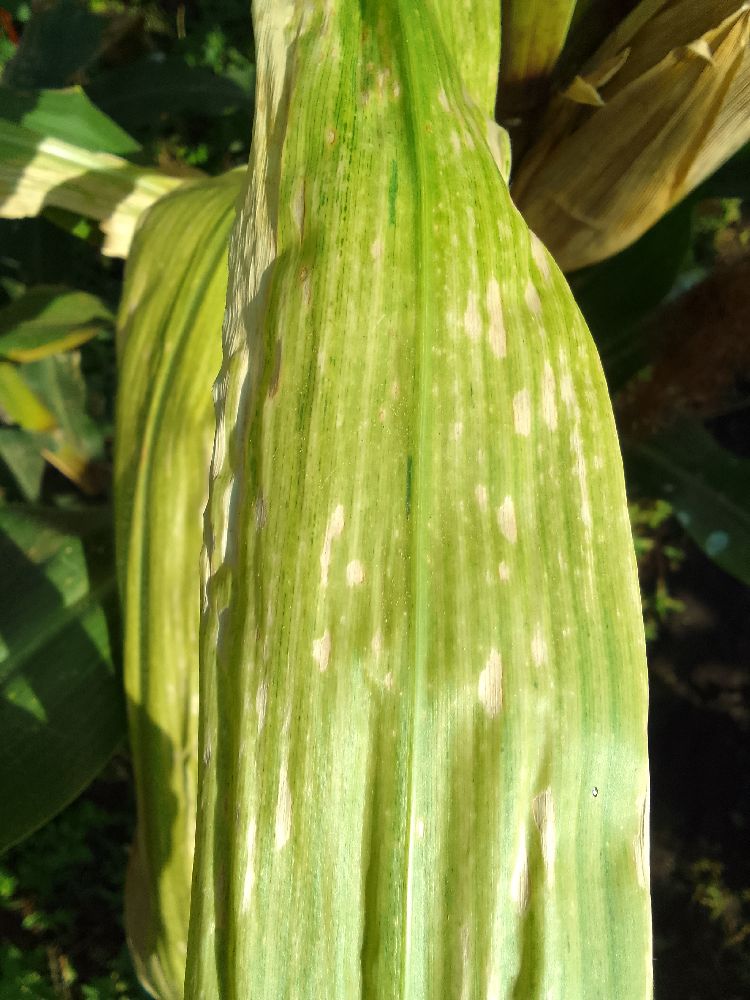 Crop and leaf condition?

maize, maize lethal necrosis
